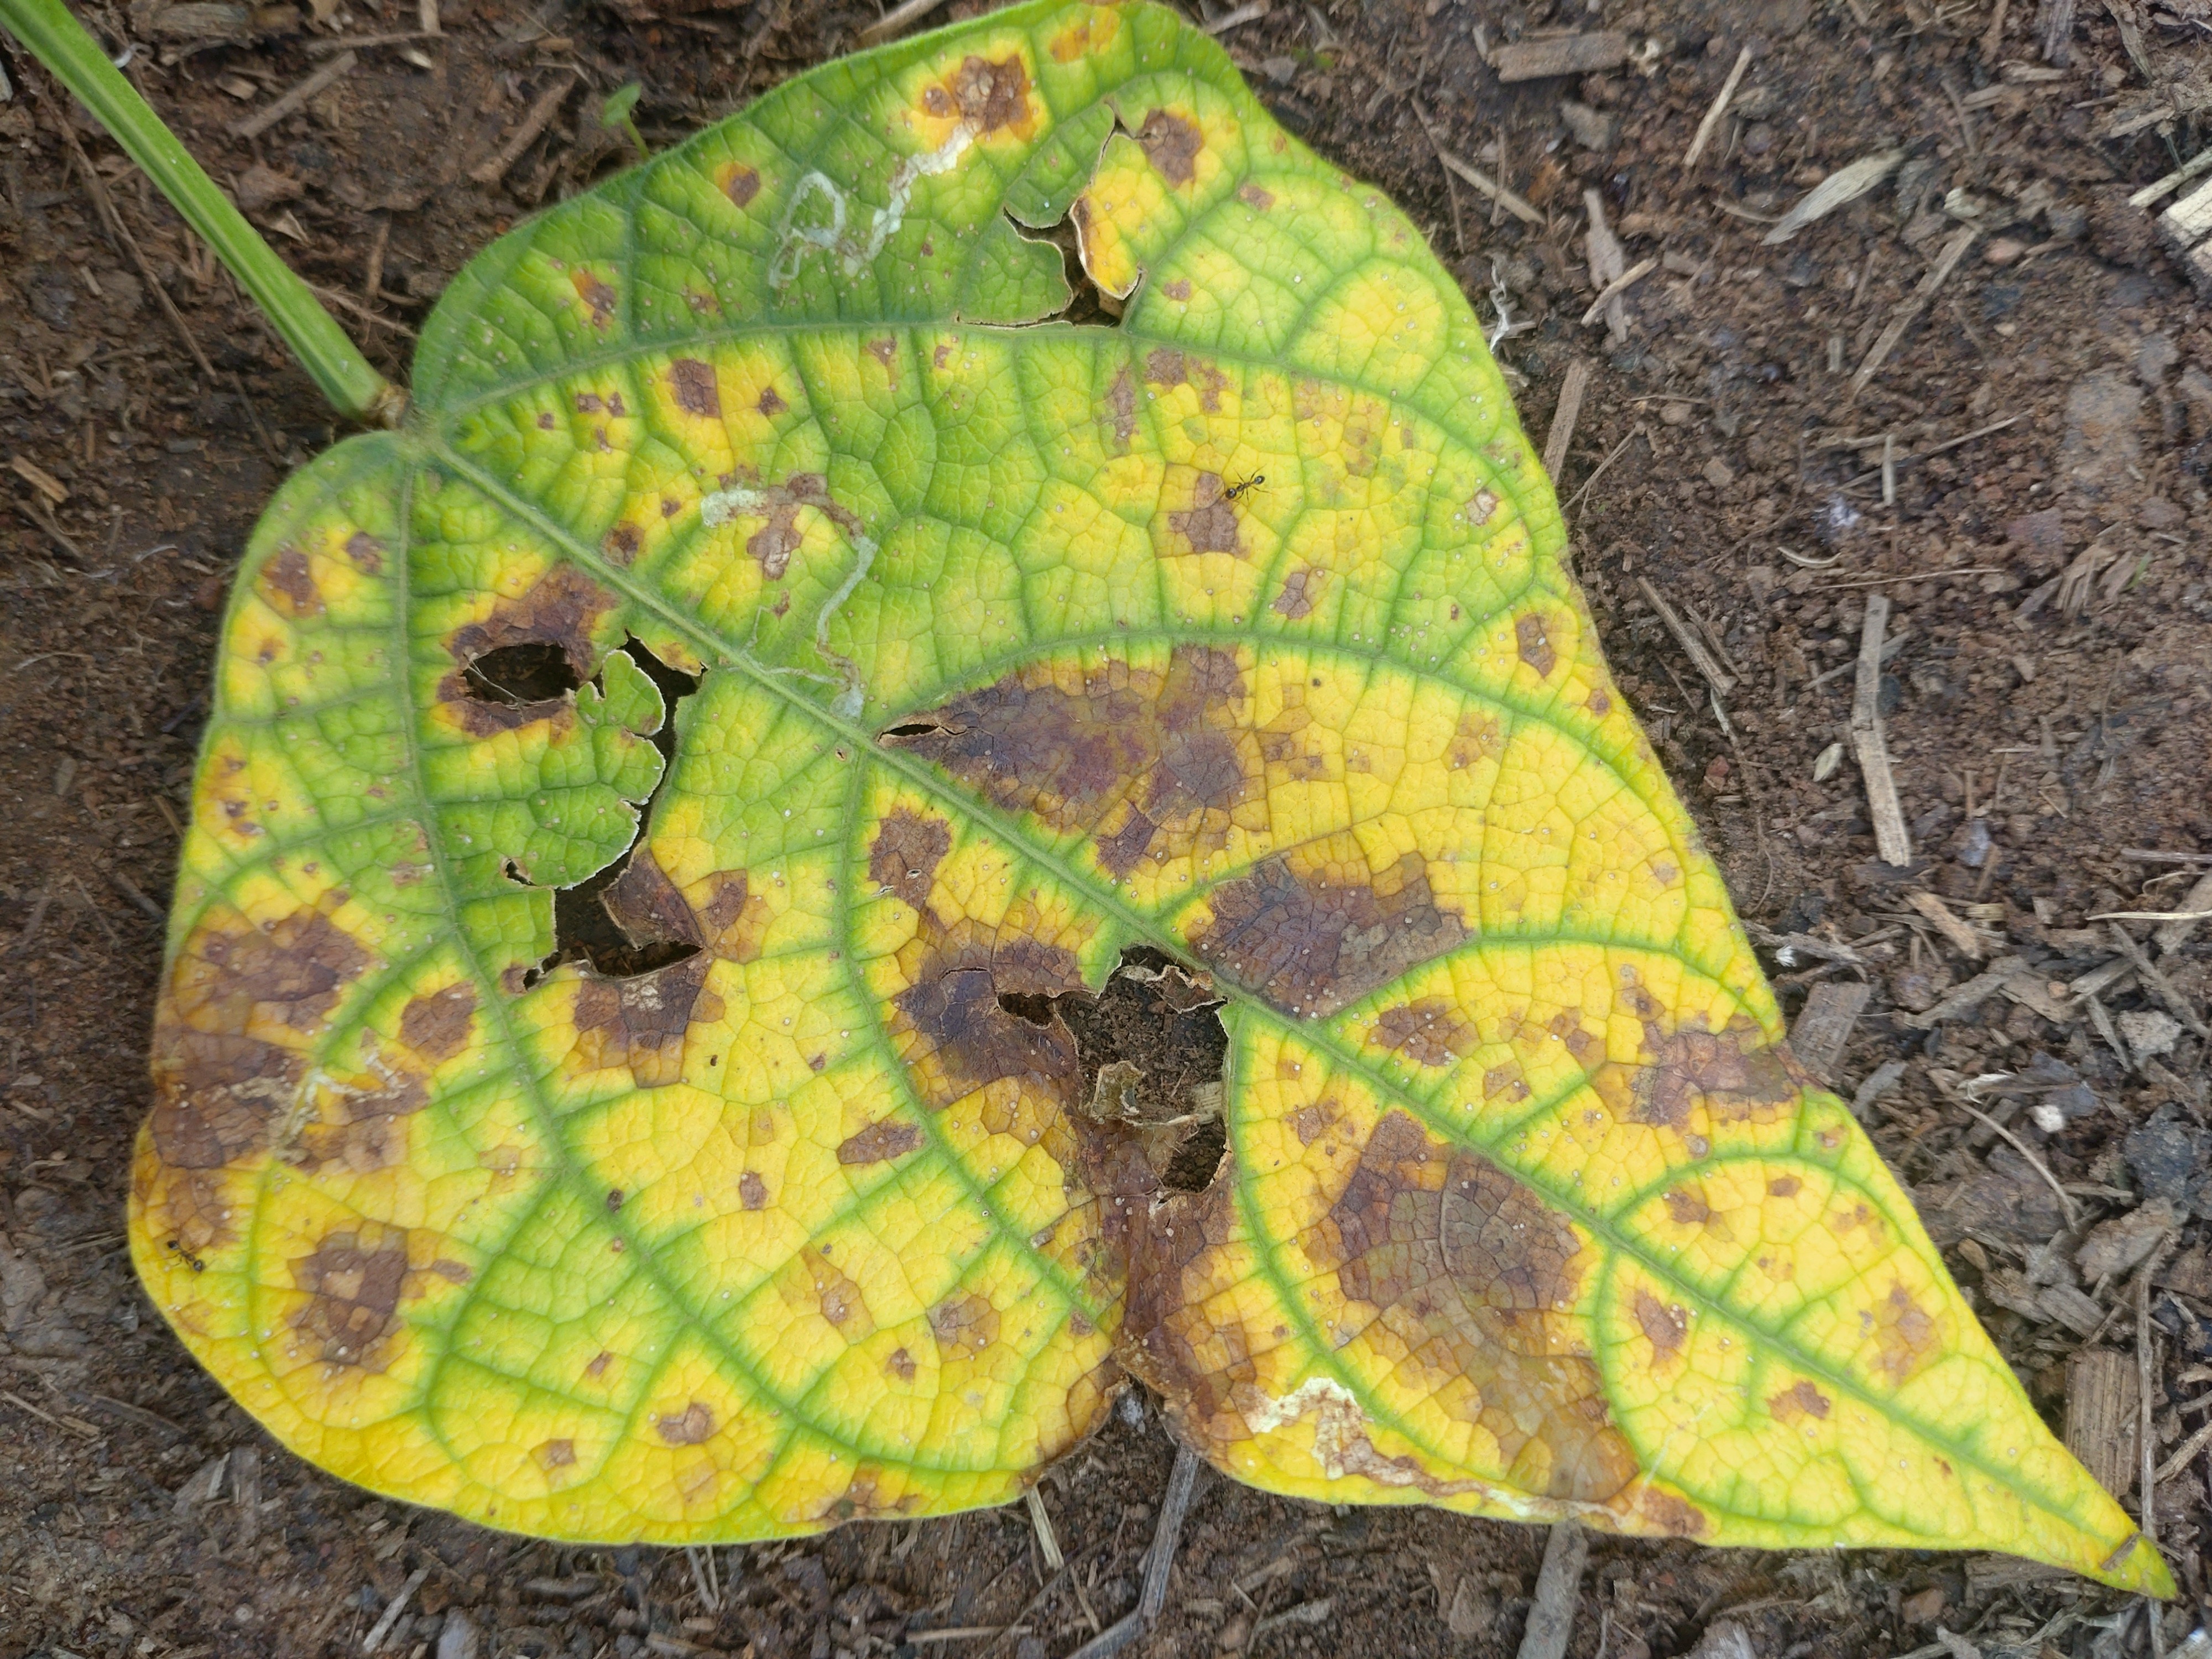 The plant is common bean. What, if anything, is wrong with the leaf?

rust
